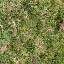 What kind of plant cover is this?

grass
